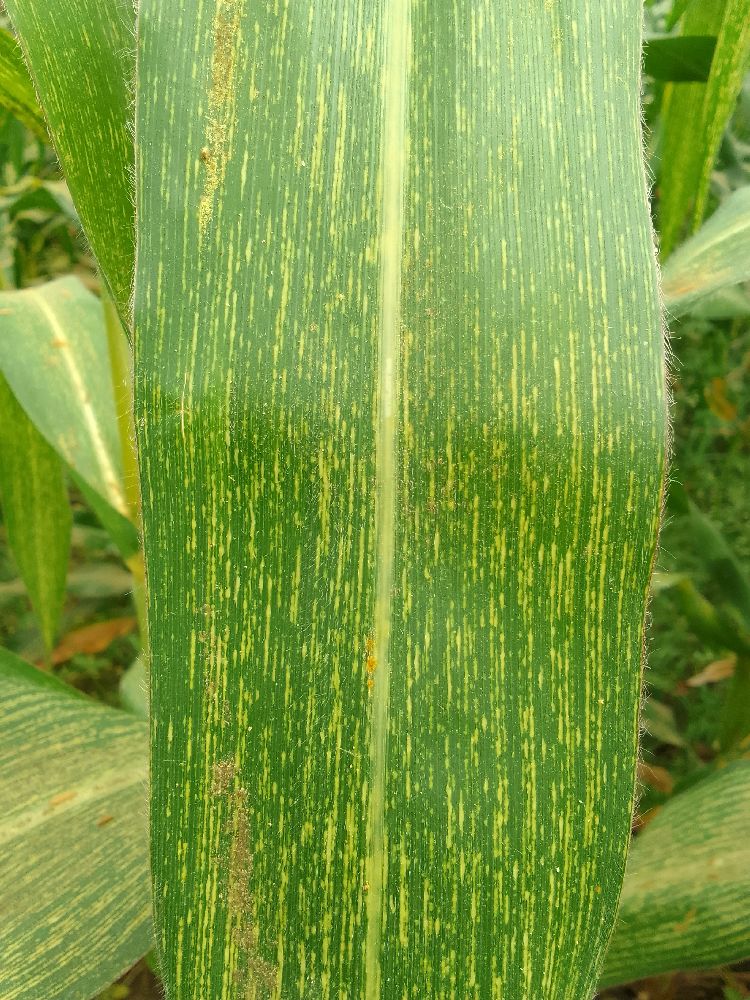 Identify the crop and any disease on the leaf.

maize, maize streak virus
